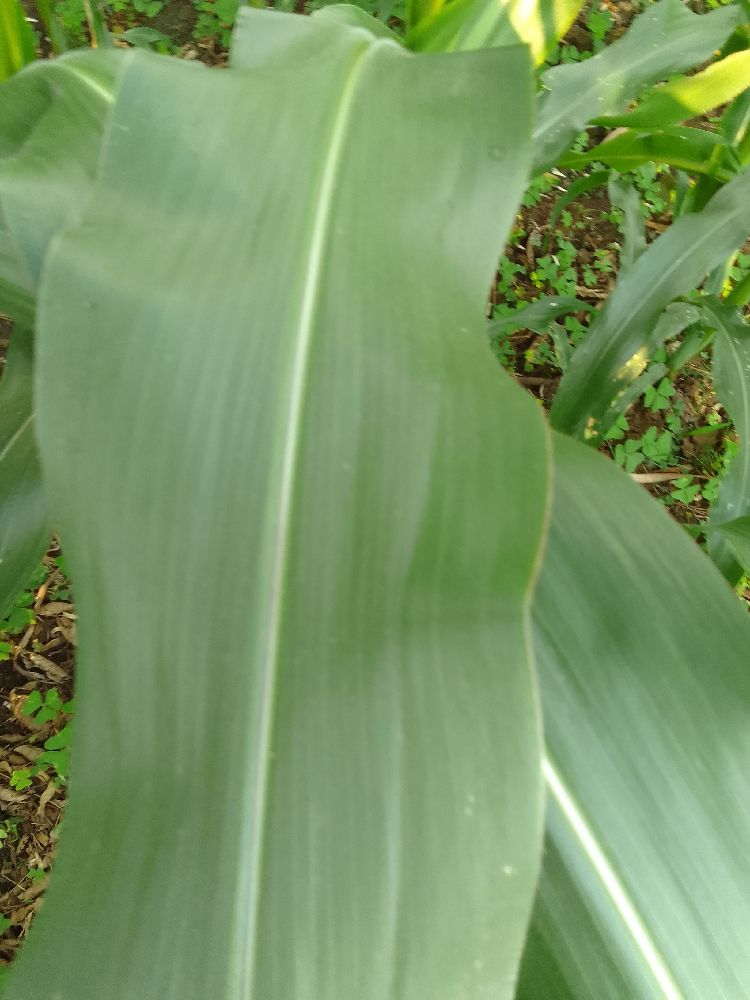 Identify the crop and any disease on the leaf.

maize, healthy
